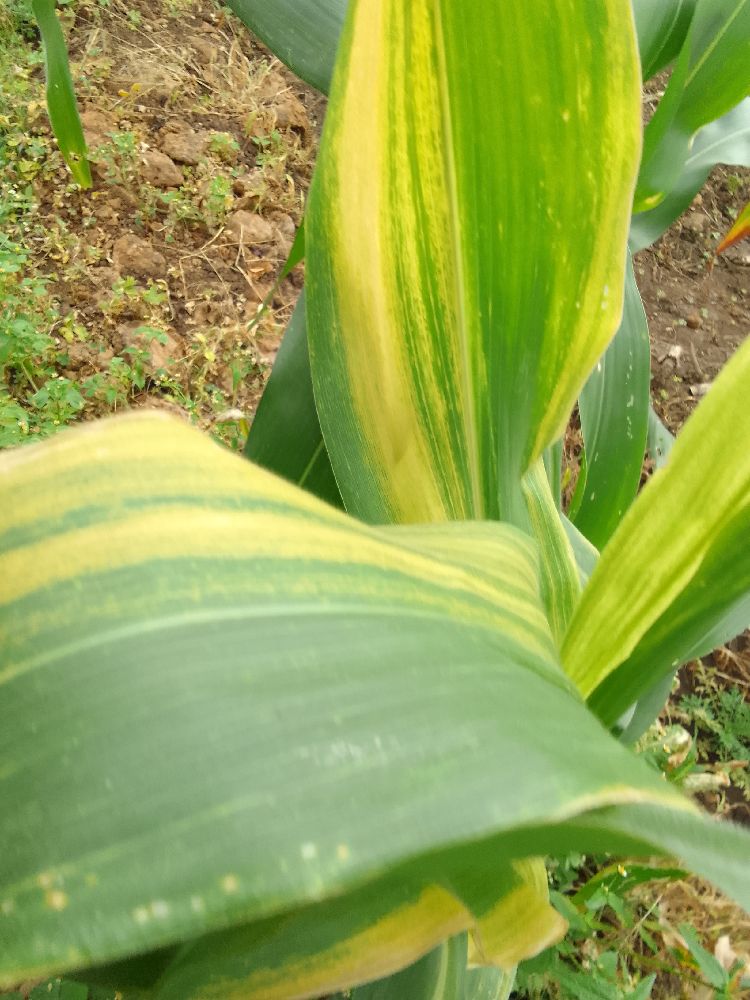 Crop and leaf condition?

maize, maize lethal necrosis
